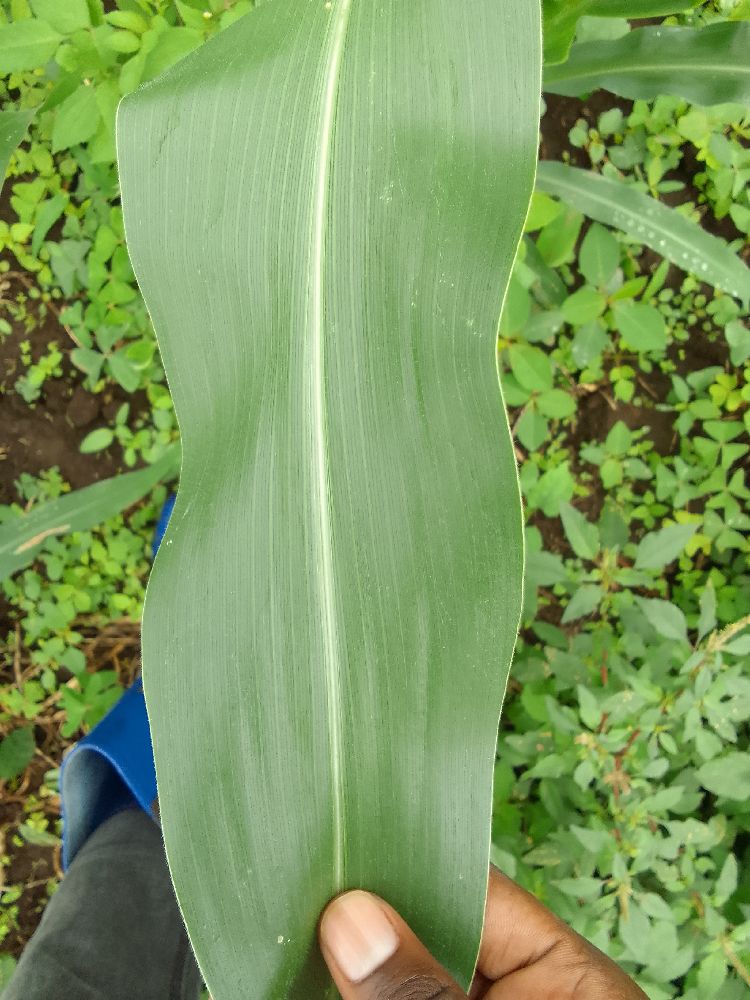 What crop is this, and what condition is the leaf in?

maize, healthy
